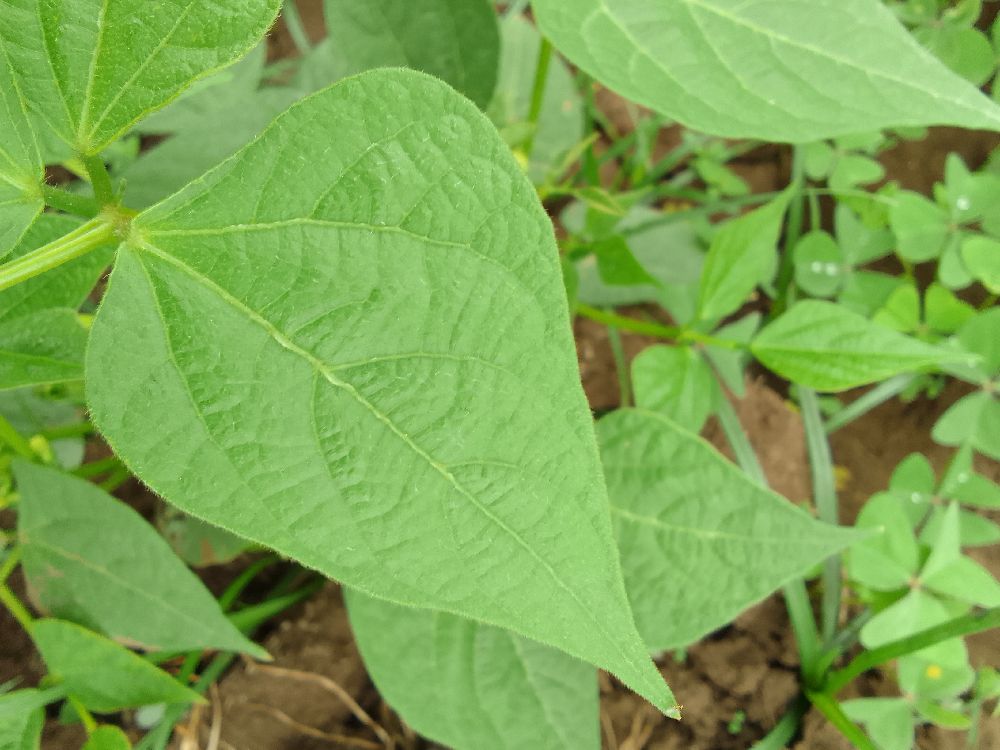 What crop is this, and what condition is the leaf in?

common bean, healthy
